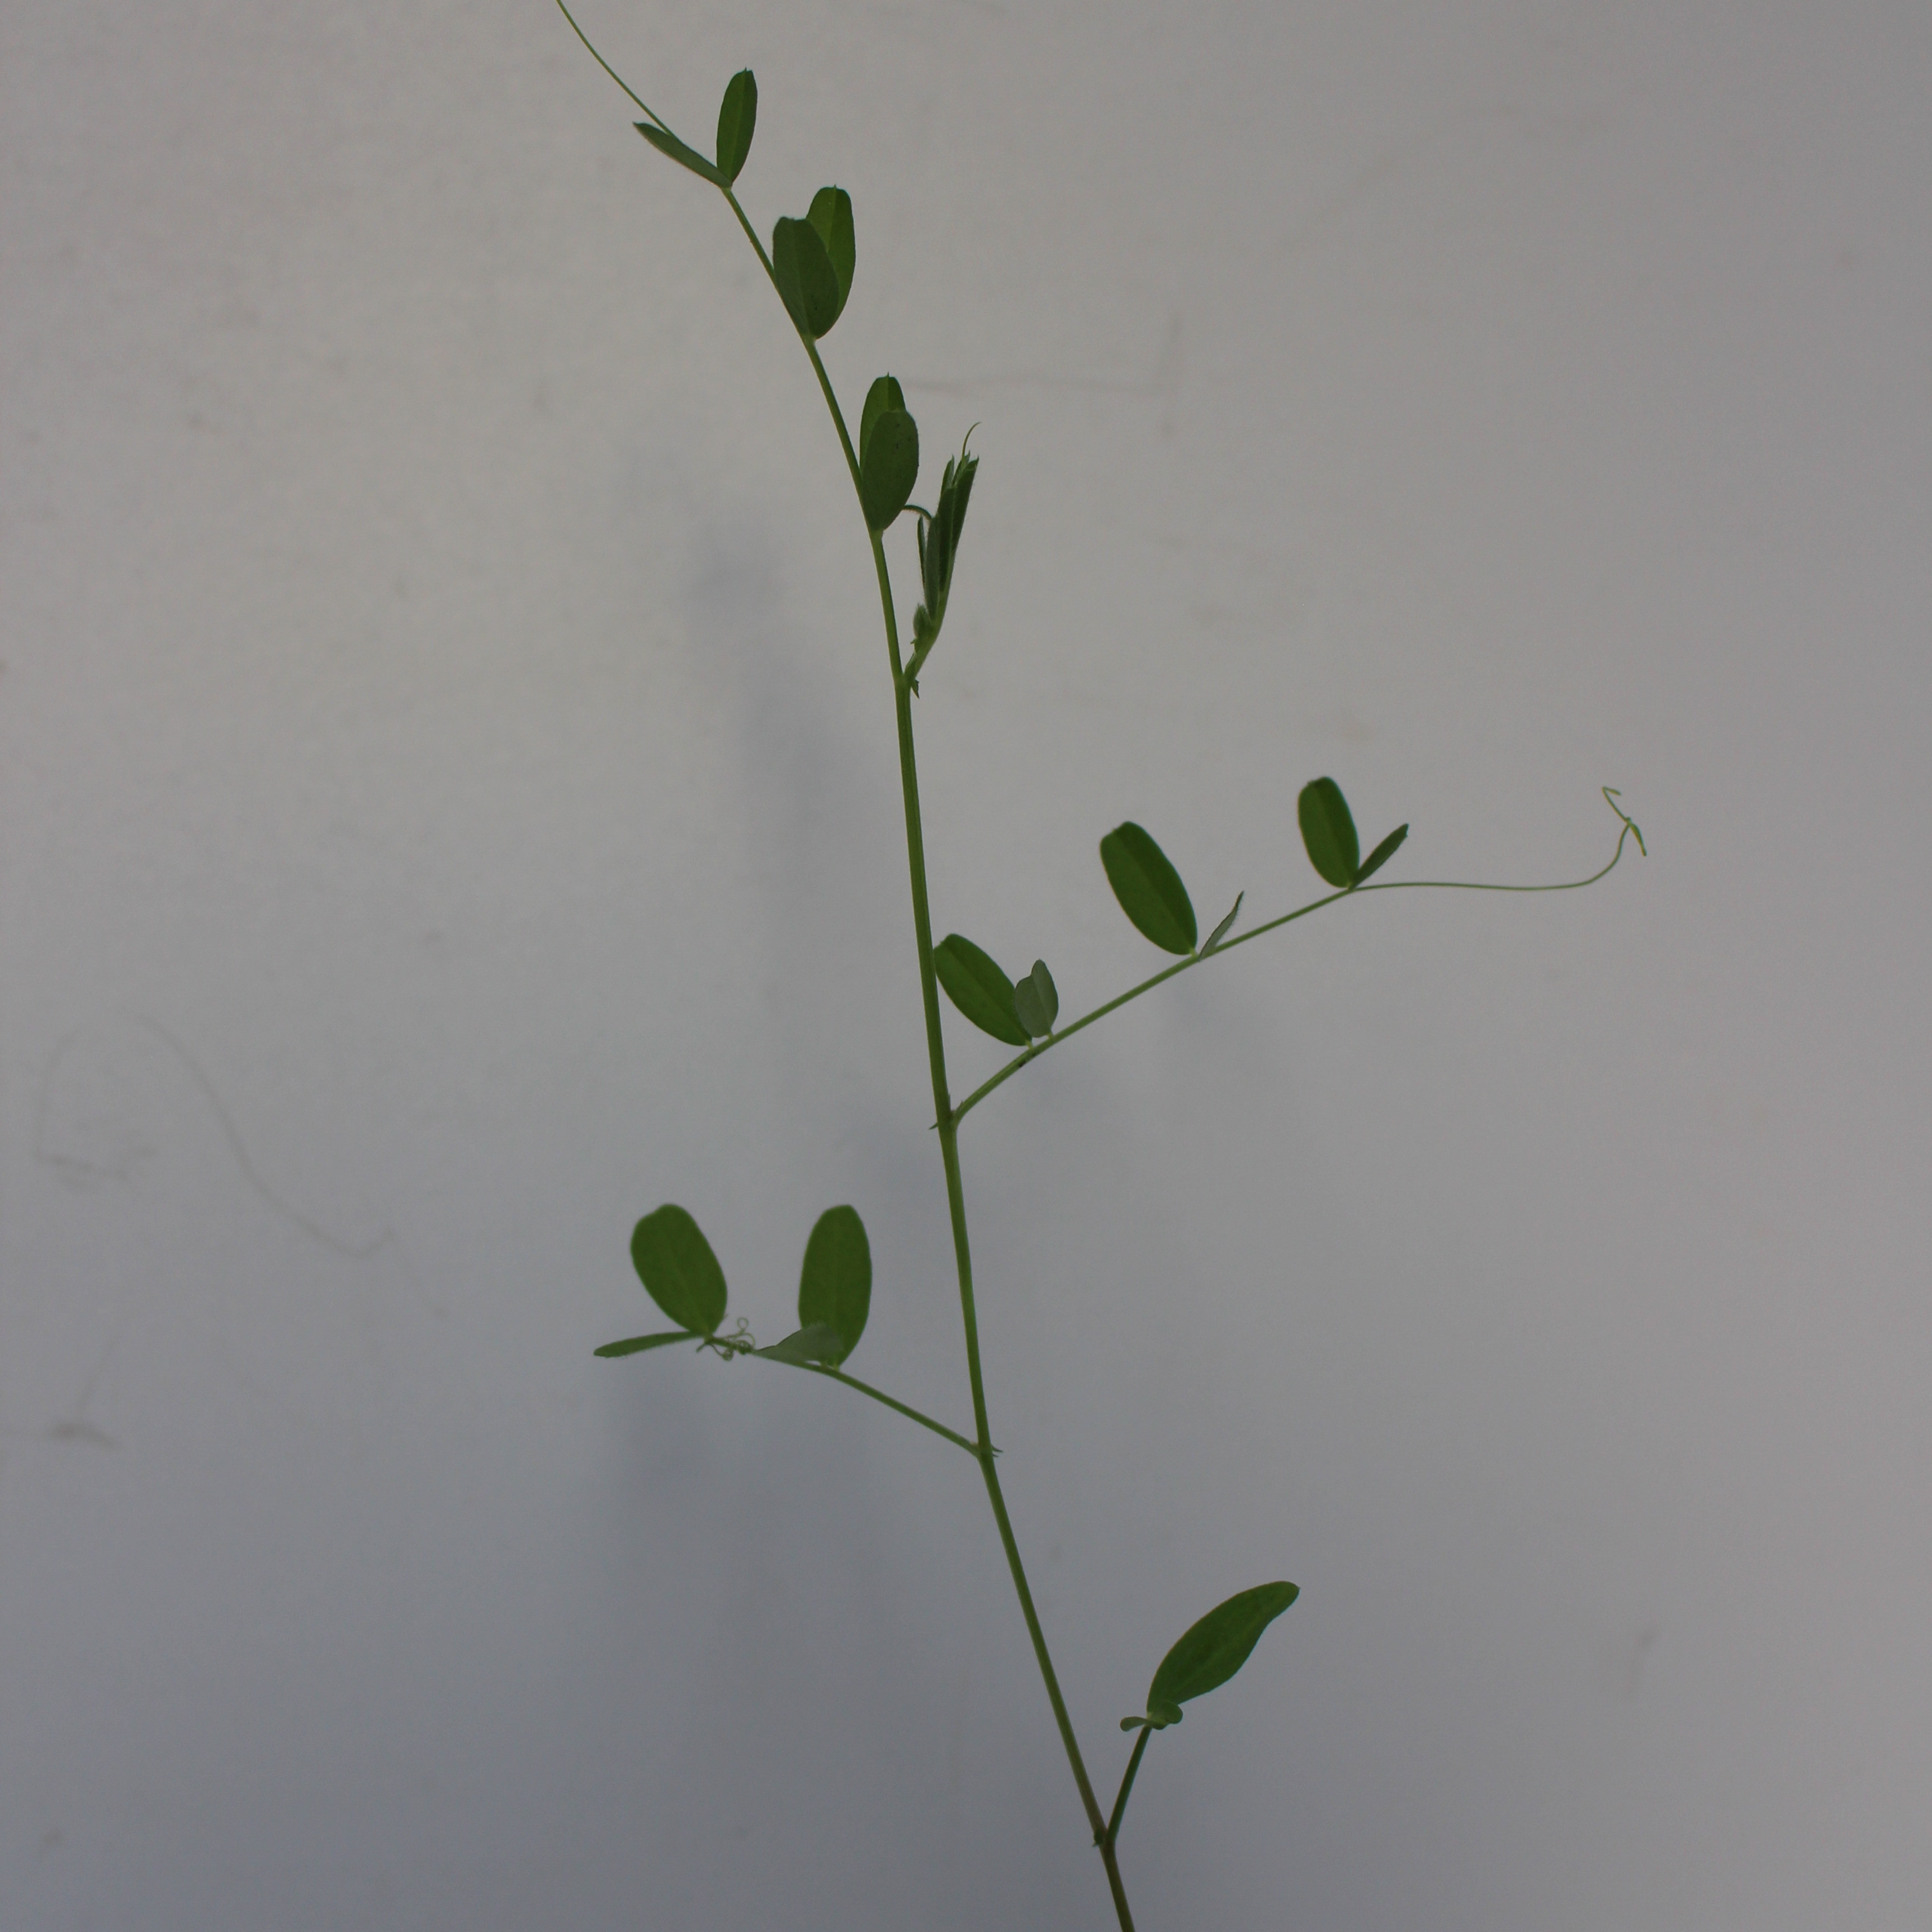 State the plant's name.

Vicia sativa
